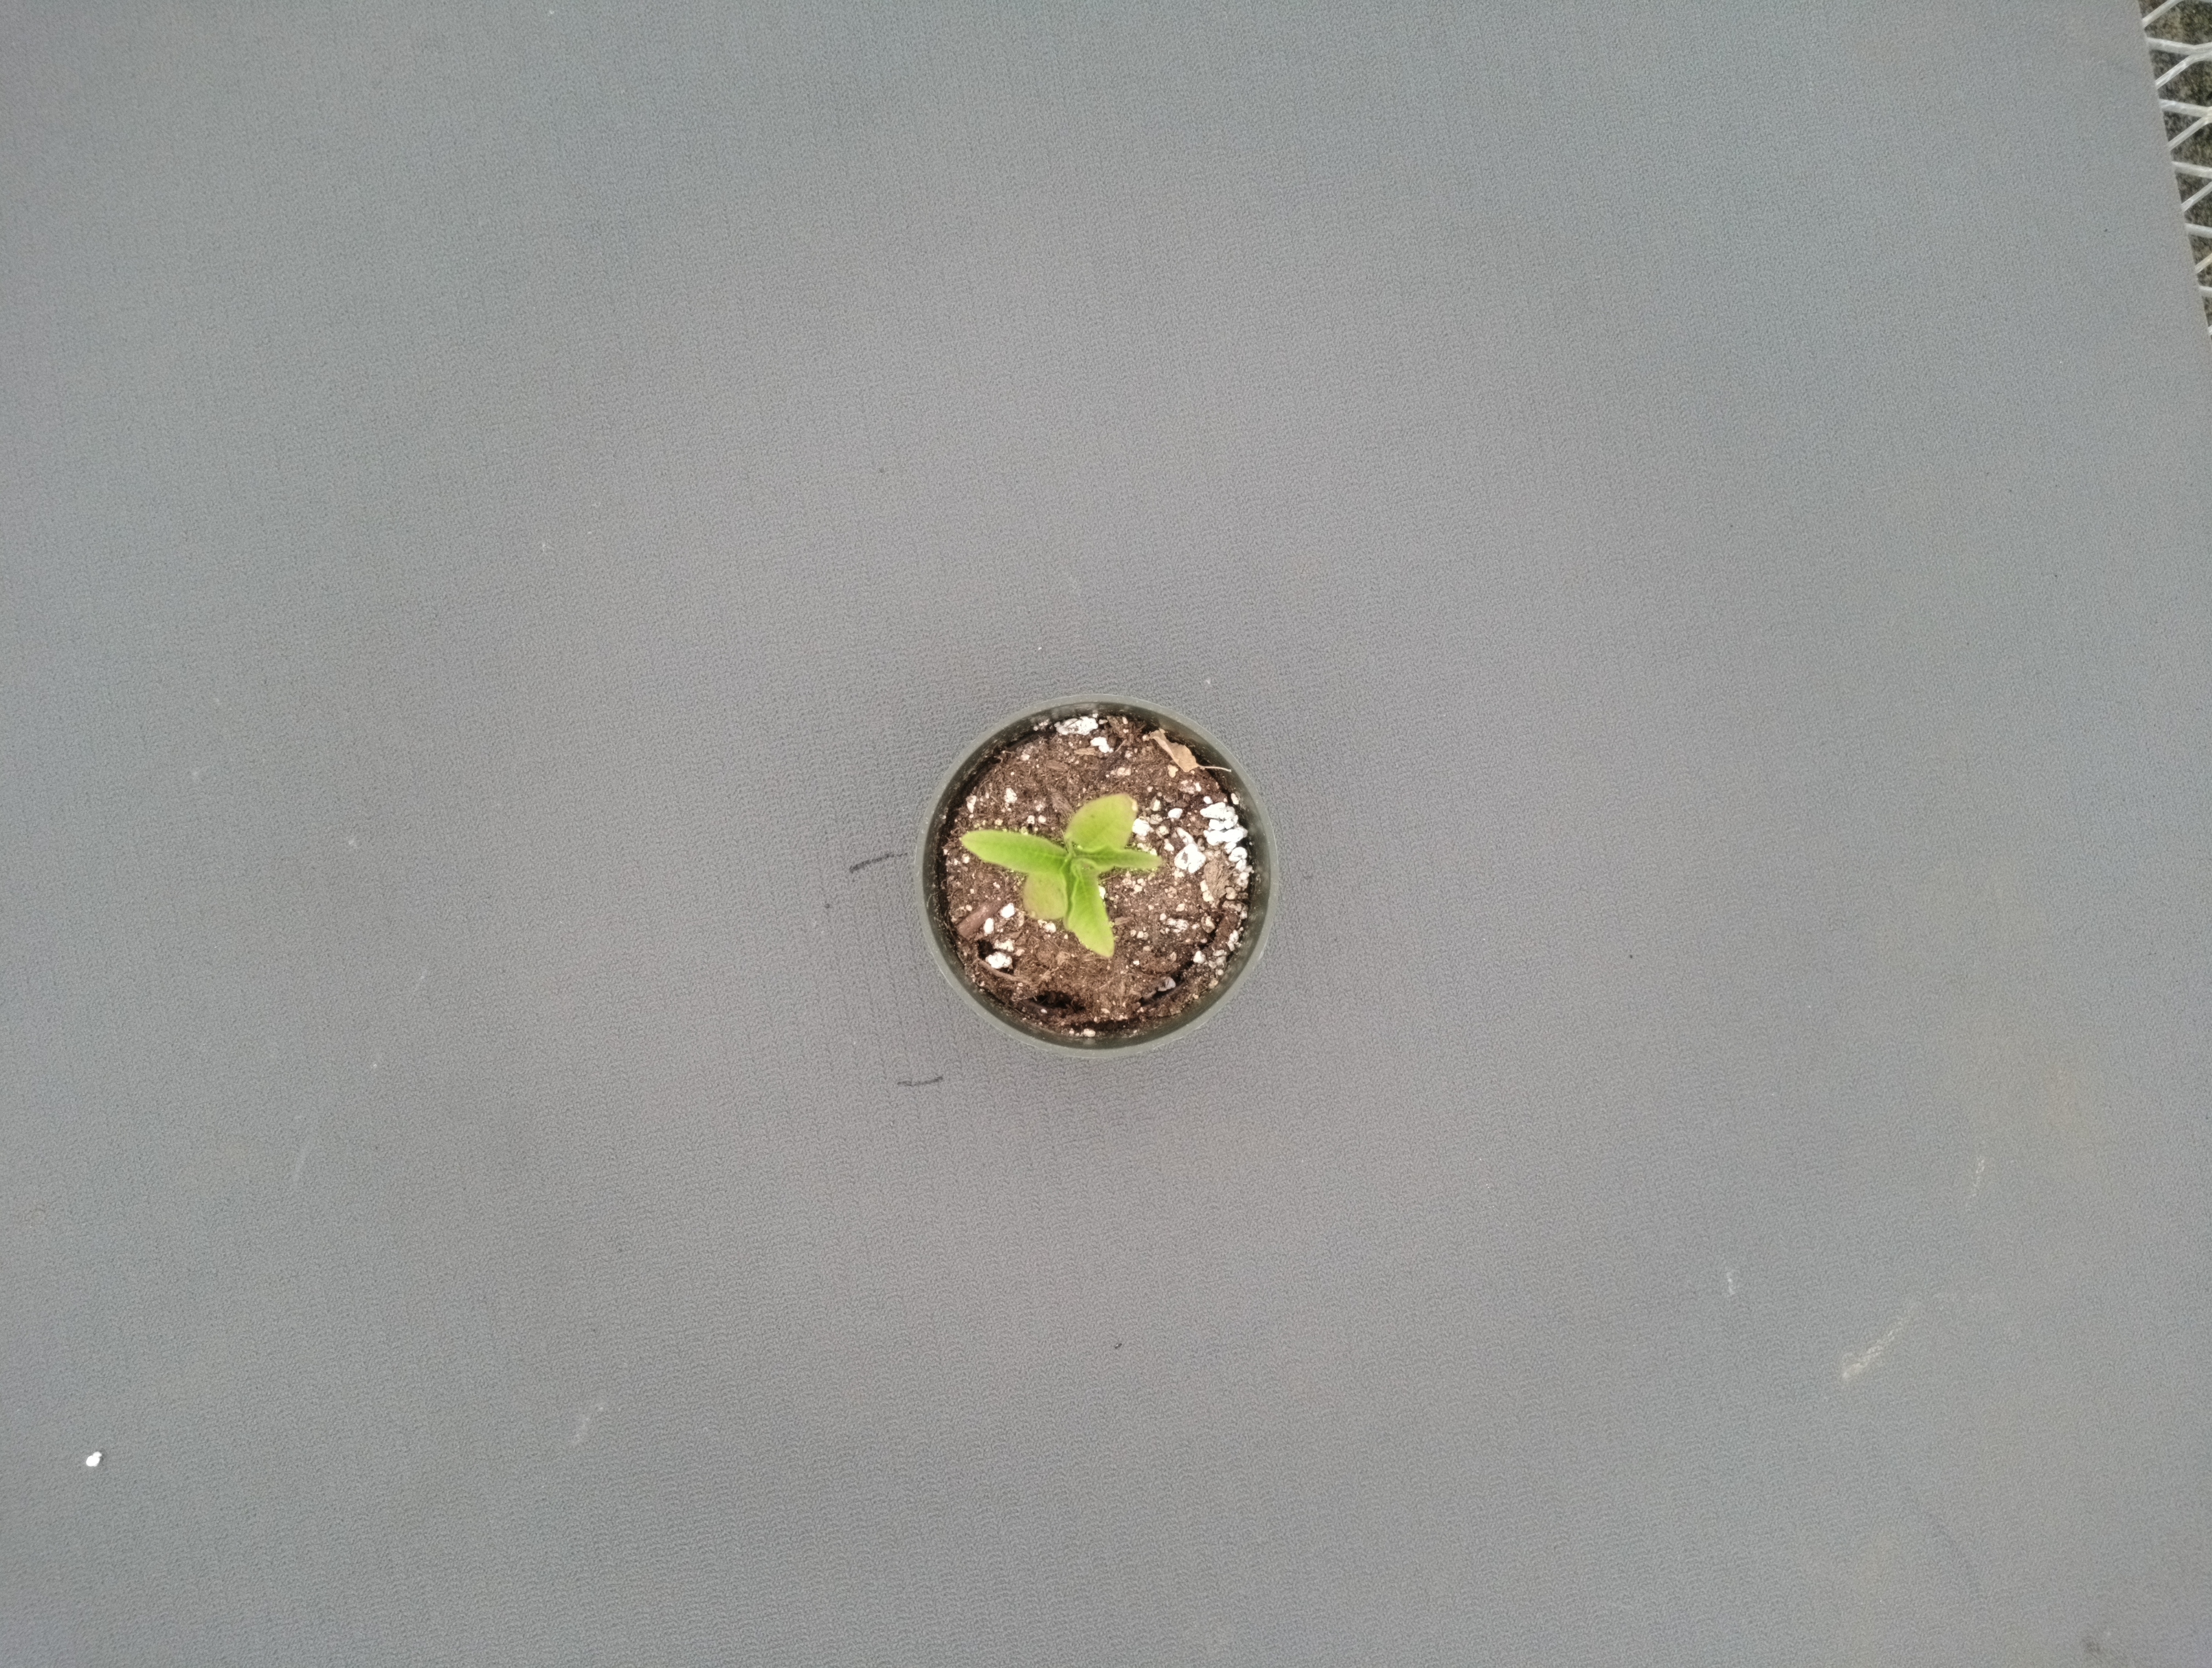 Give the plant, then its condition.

waterhemp, chlorosis only
